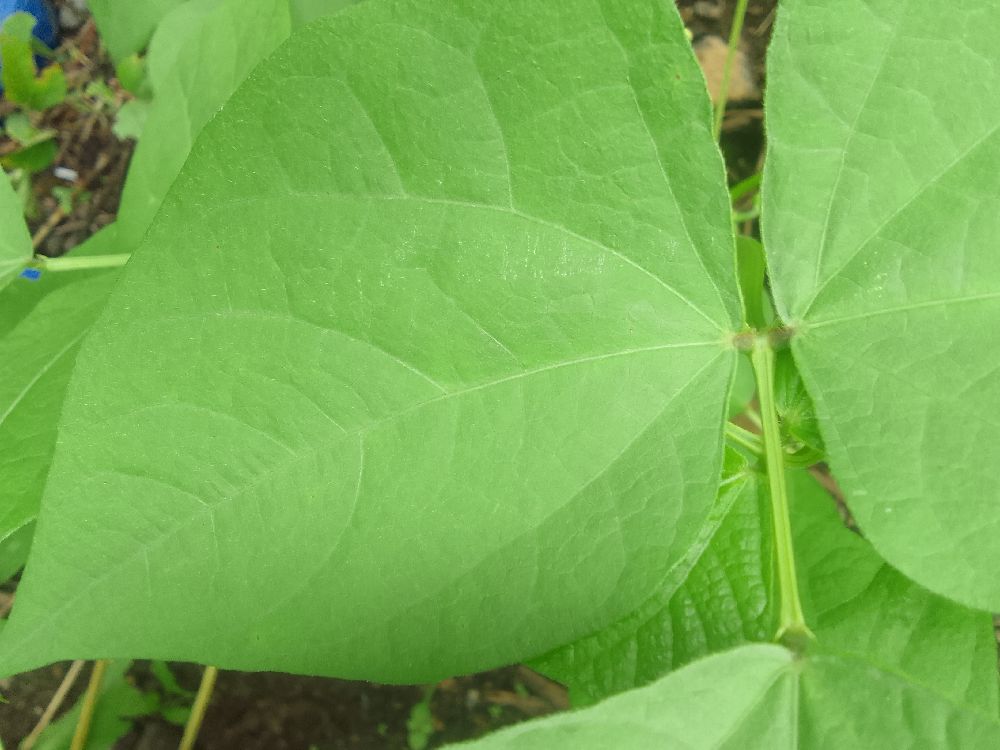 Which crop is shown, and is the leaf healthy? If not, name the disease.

common bean, healthy
